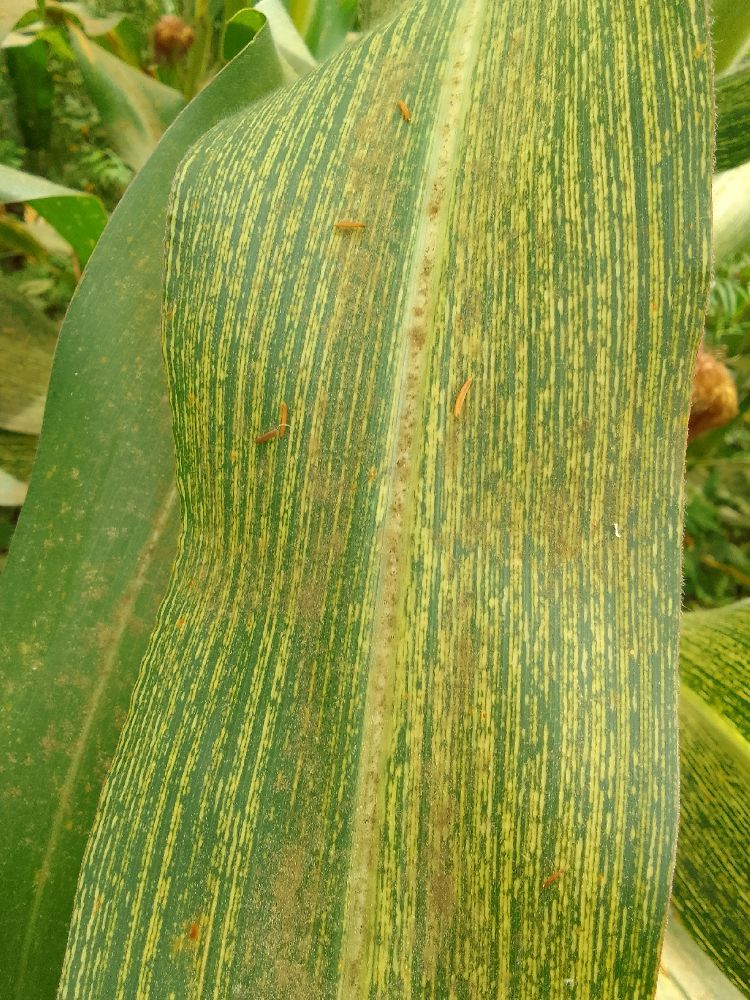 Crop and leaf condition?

maize, maize streak virus
